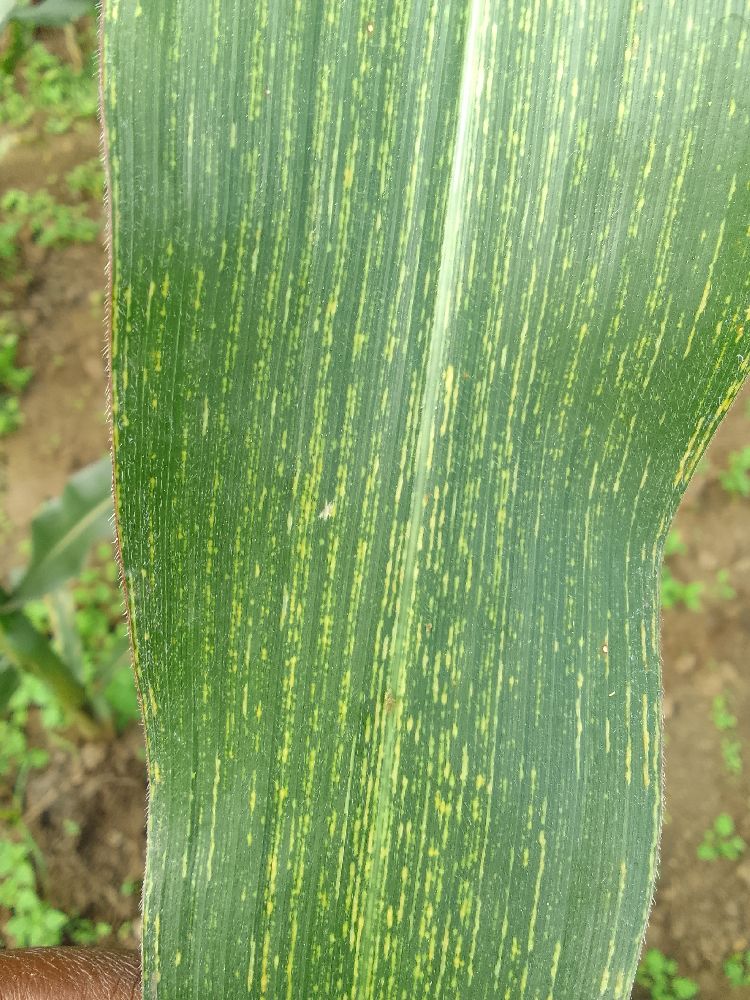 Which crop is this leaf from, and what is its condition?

maize, maize streak virus
